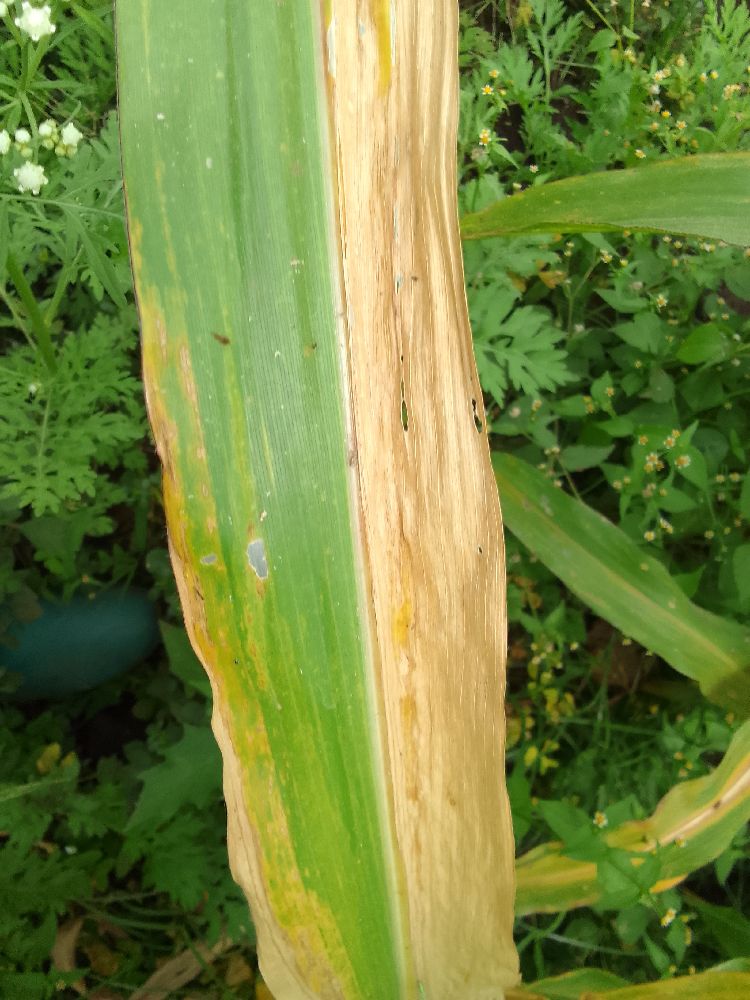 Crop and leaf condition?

maize, maize lethal necrosis
